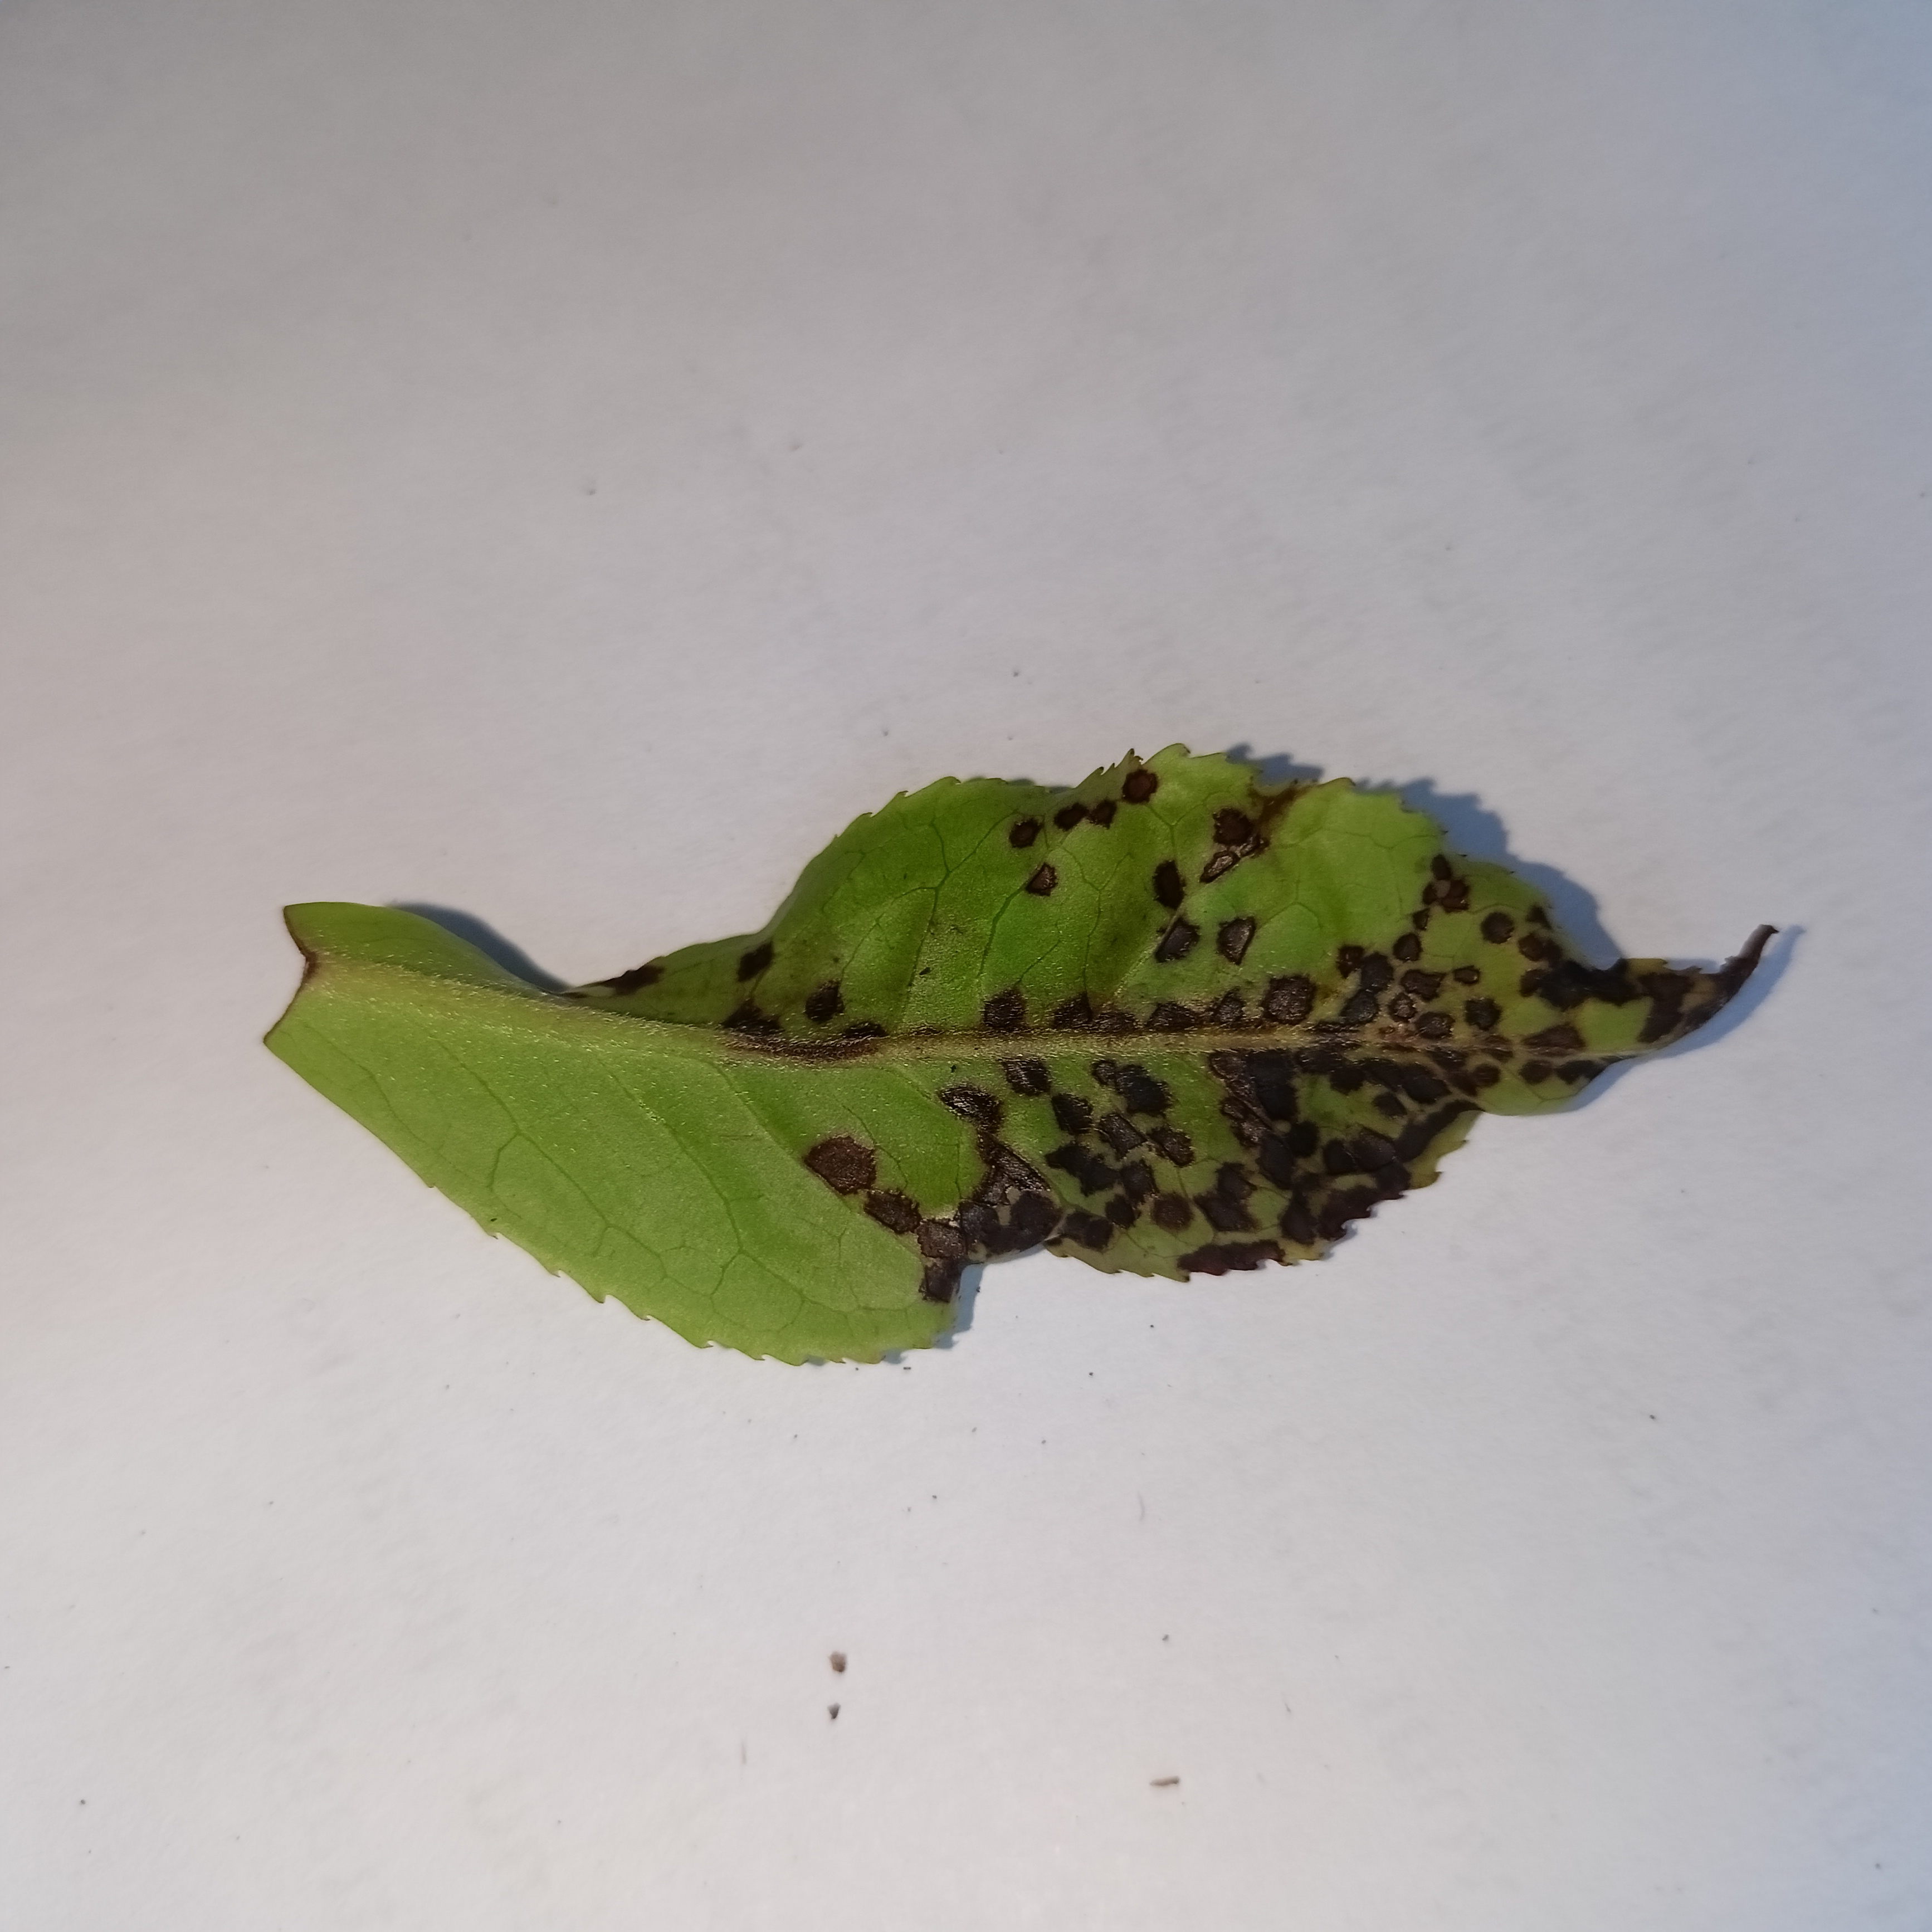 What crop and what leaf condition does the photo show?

tea, helopeltis
